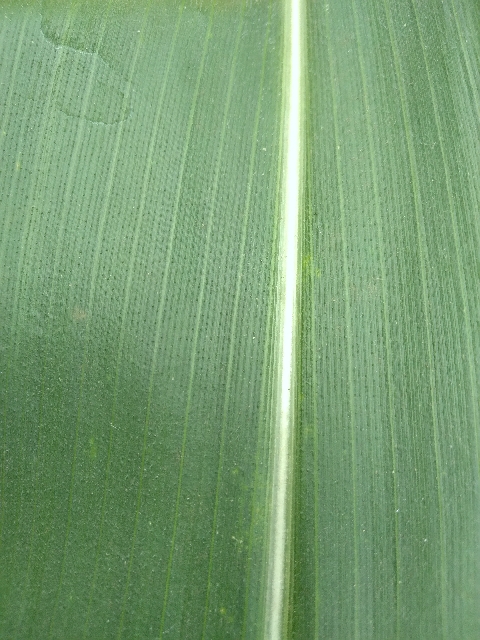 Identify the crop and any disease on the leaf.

maize, healthy
